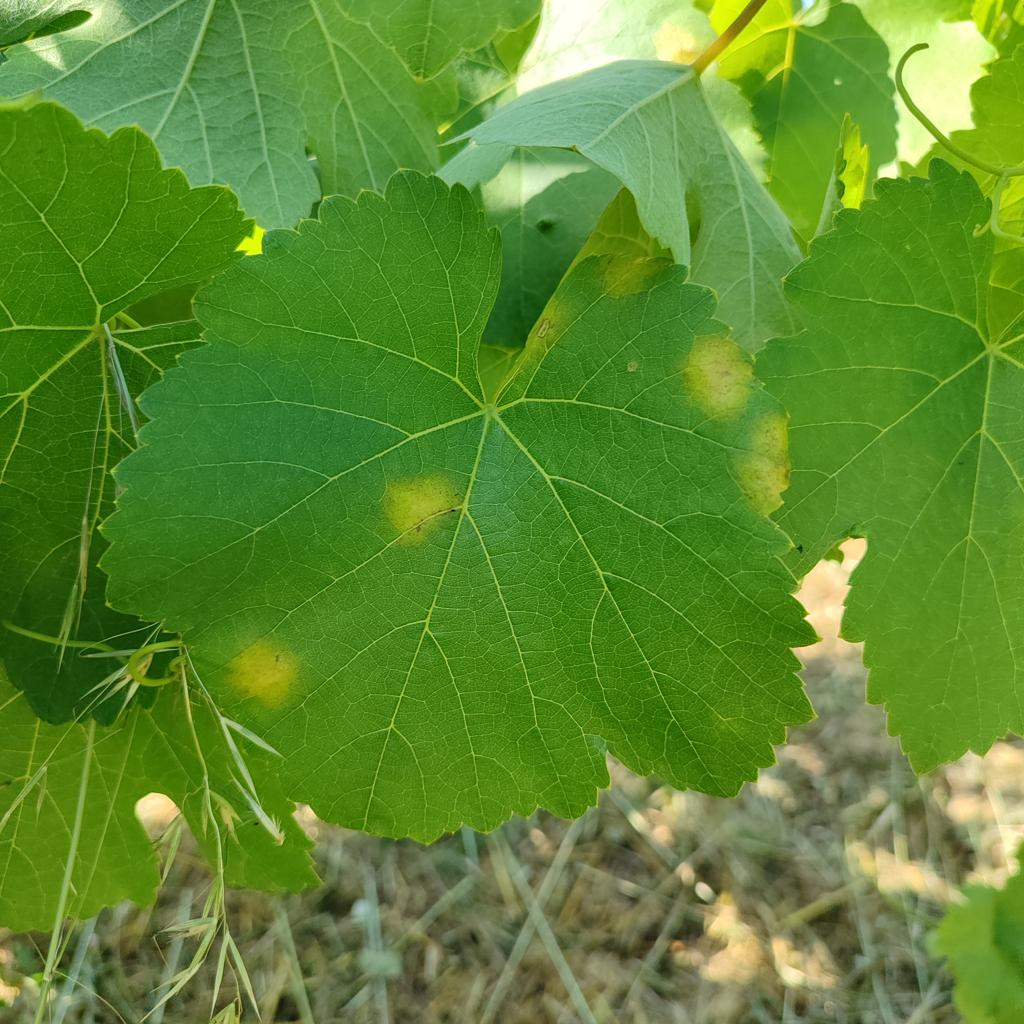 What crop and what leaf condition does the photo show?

grapevine, downy mildew
